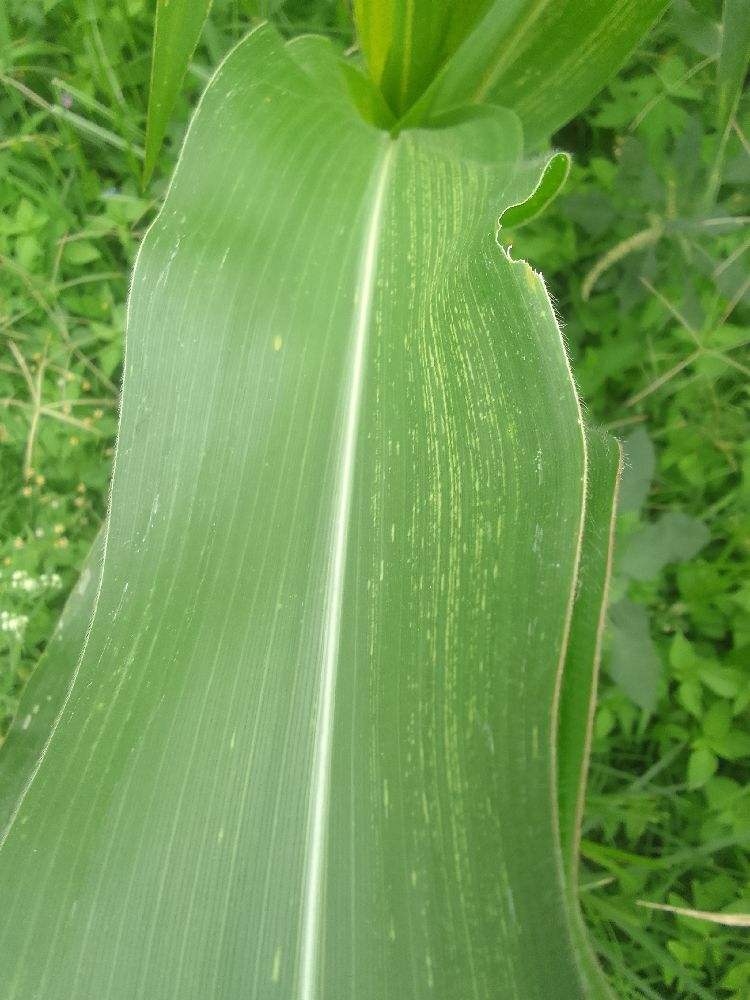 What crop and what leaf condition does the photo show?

maize, maize streak virus
